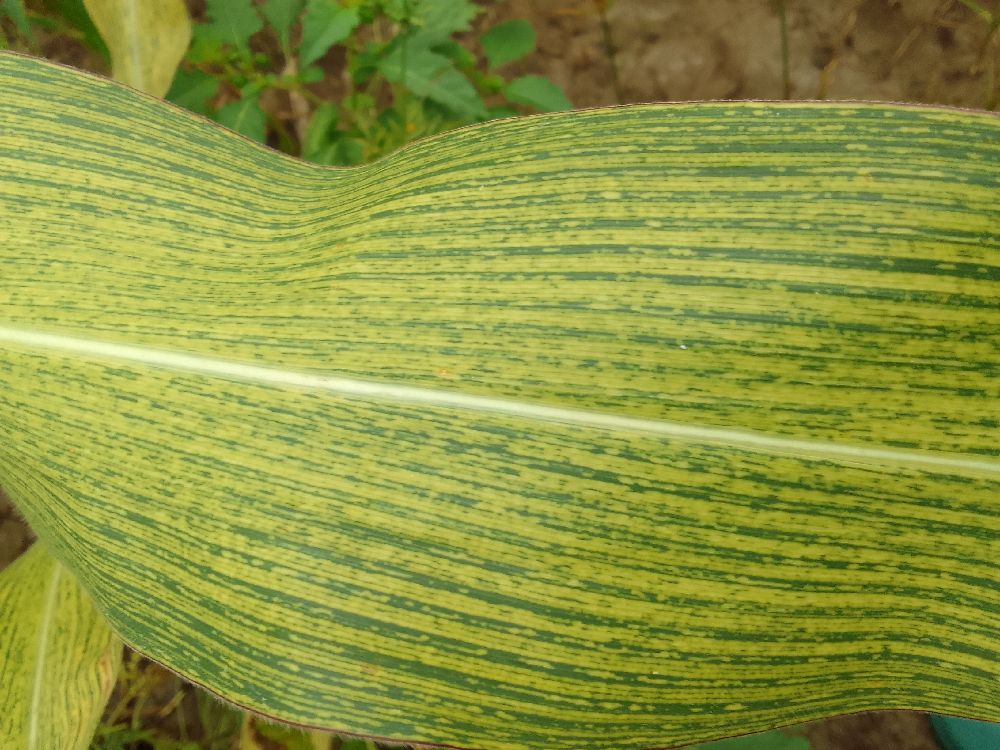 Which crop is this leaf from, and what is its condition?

maize, maize streak virus
